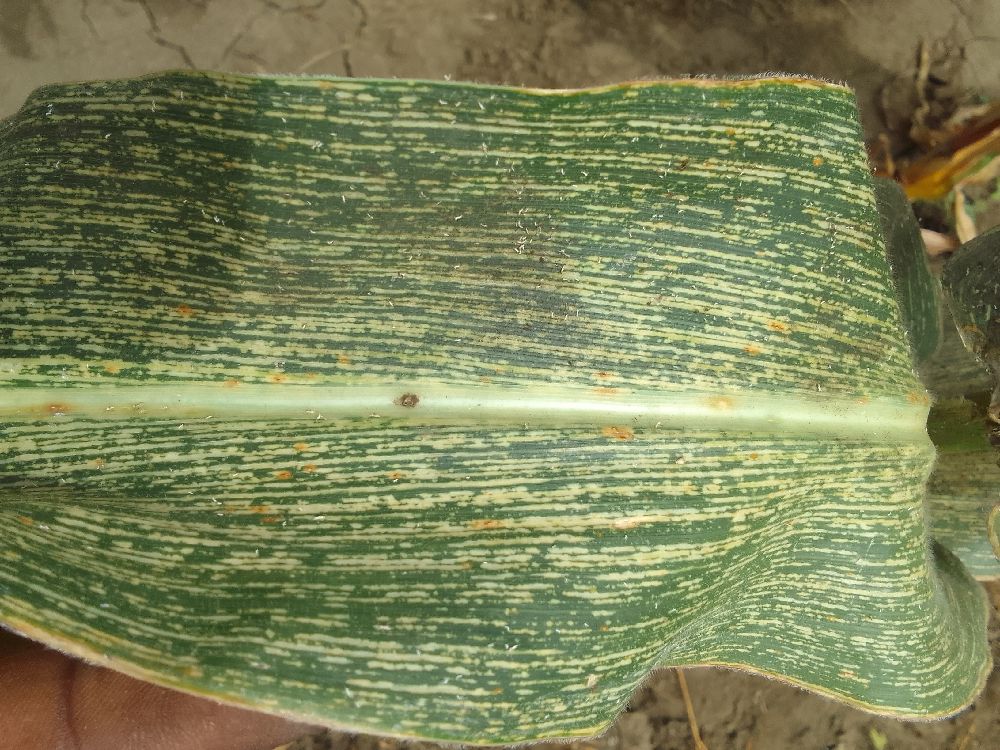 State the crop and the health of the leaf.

maize, maize streak virus
